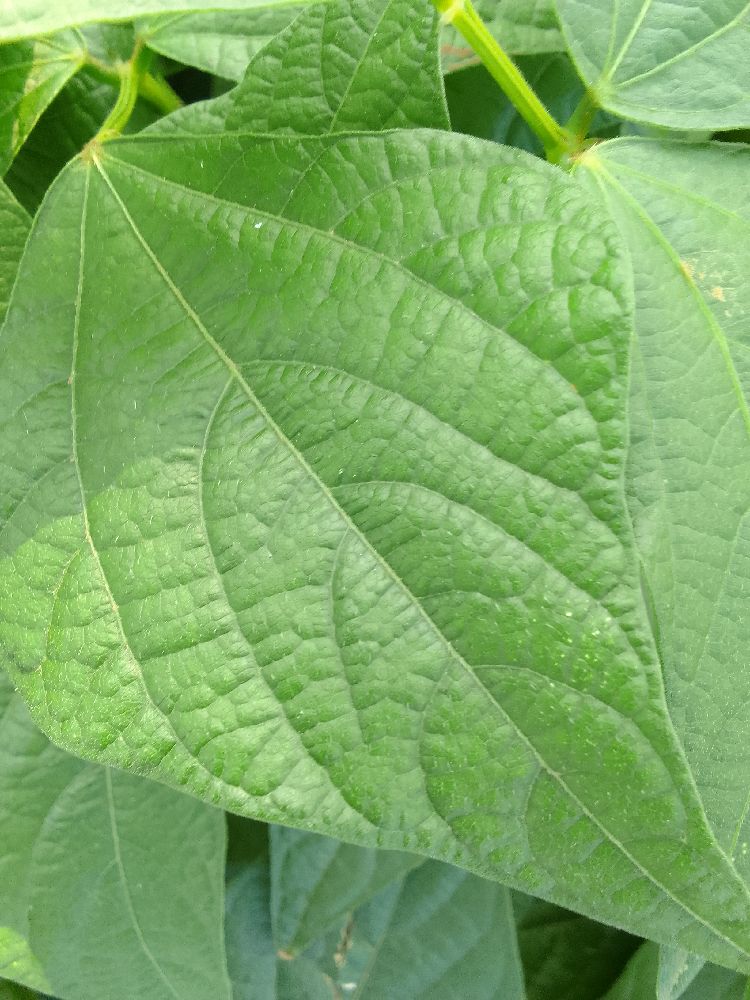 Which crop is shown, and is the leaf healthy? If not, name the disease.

common bean, healthy
